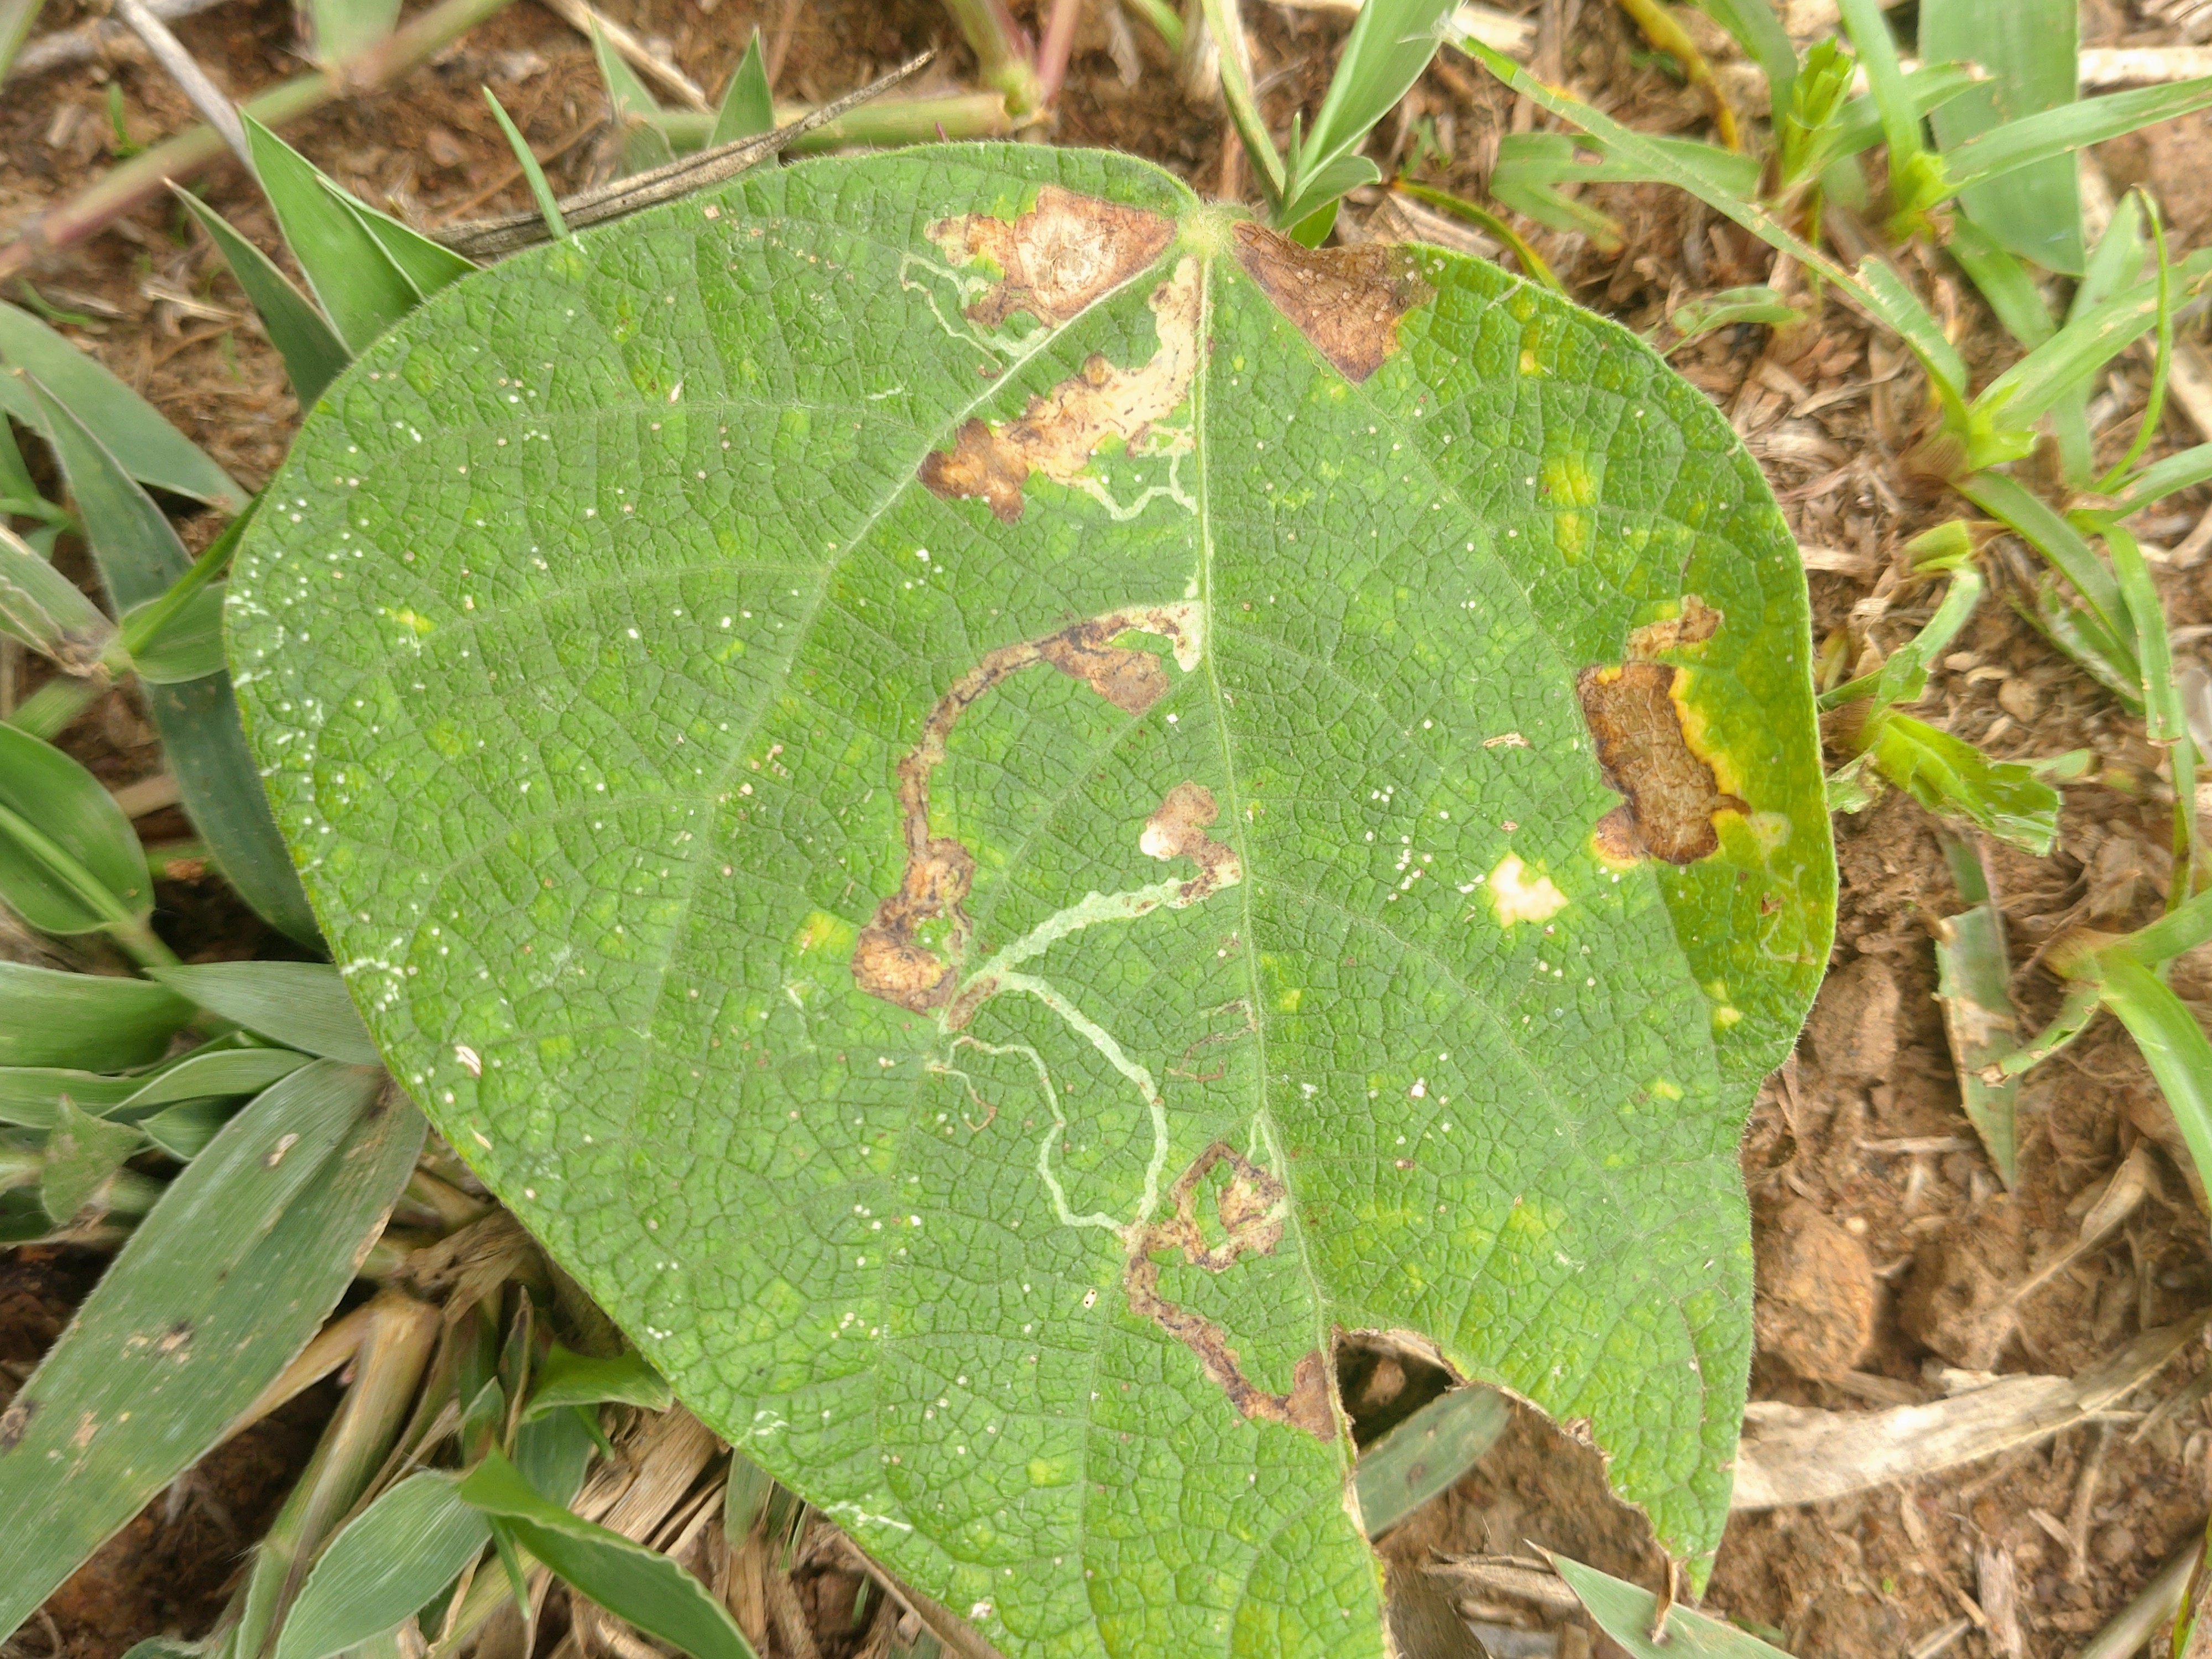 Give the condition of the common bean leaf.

anthracnose
